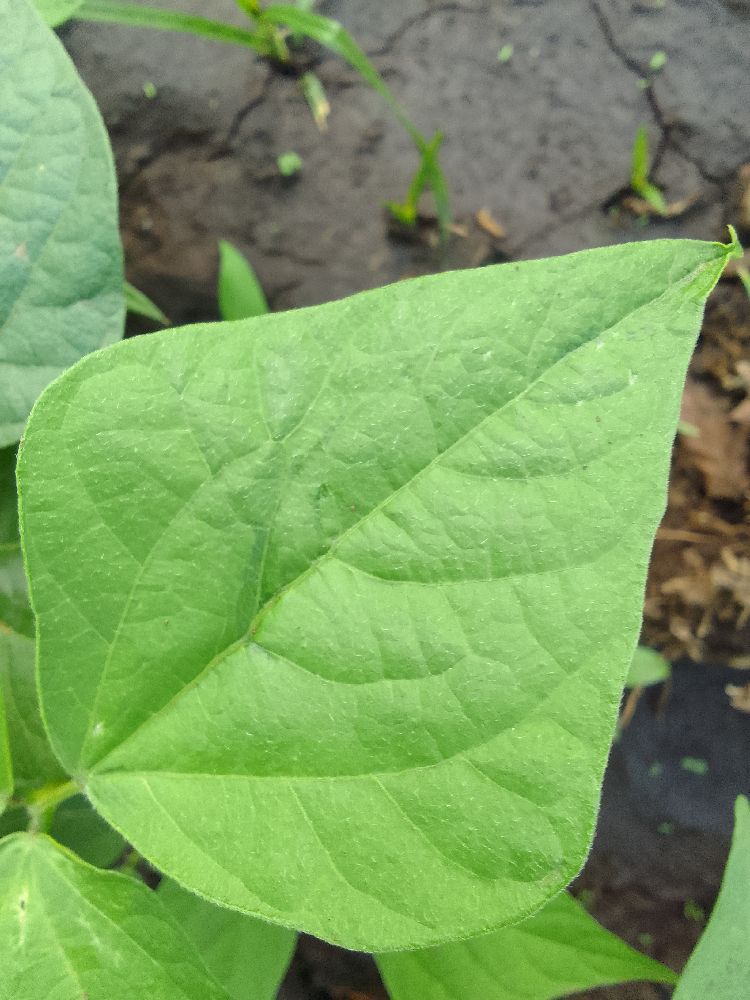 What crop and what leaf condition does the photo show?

common bean, healthy
